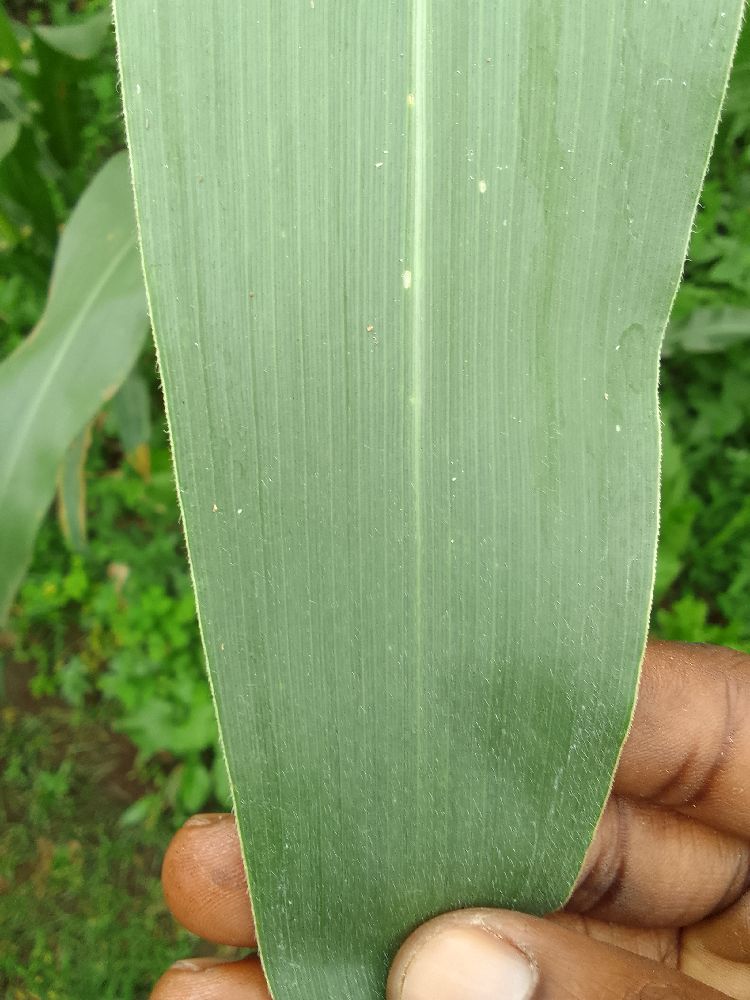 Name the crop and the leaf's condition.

maize, healthy
